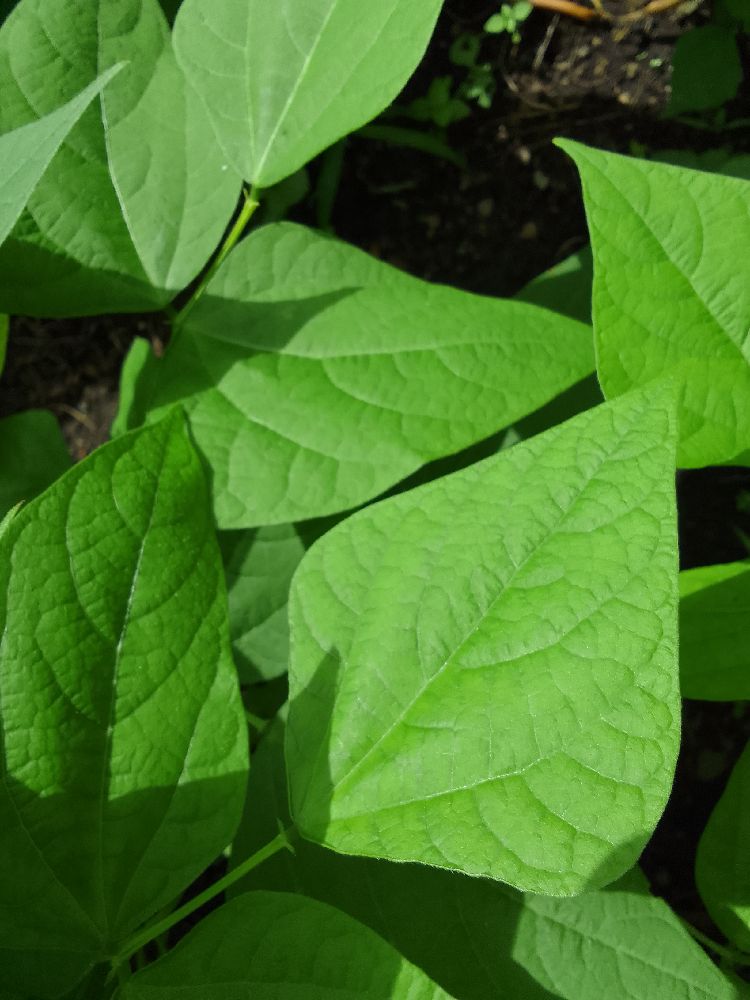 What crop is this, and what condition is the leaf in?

common bean, healthy
